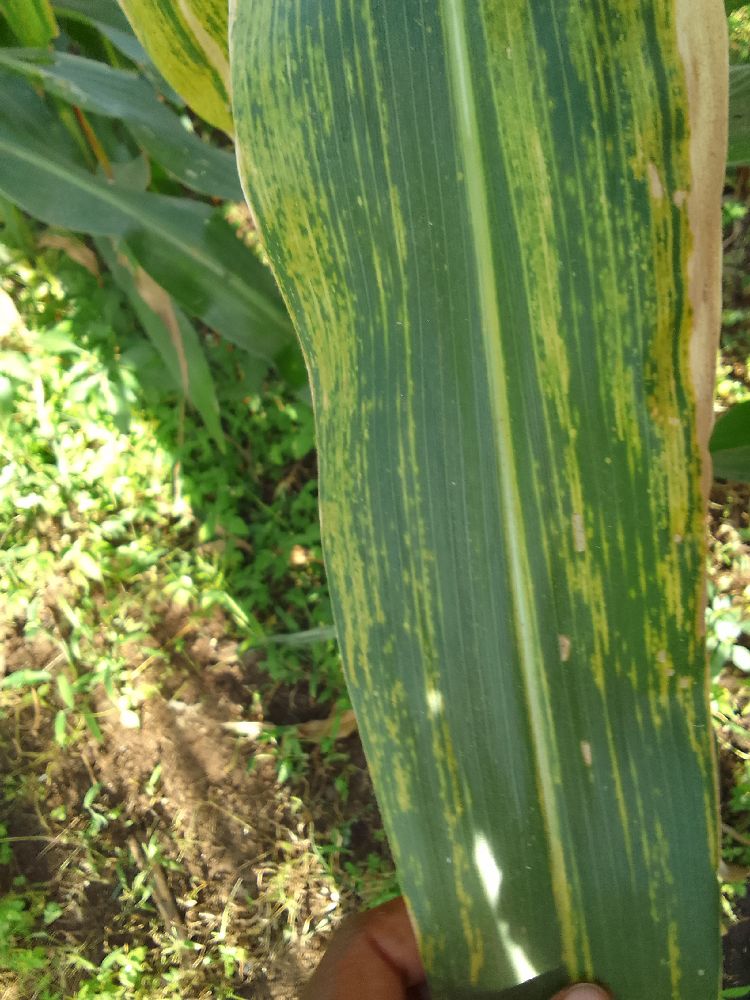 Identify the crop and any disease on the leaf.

maize, maize lethal necrosis
